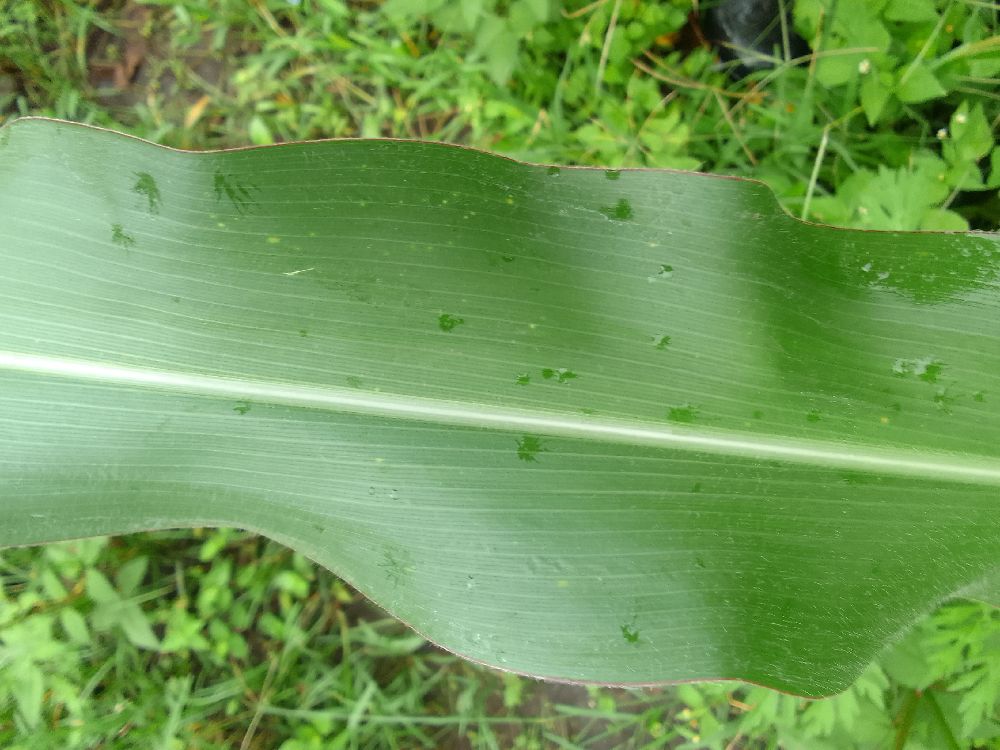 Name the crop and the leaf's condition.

maize, healthy
